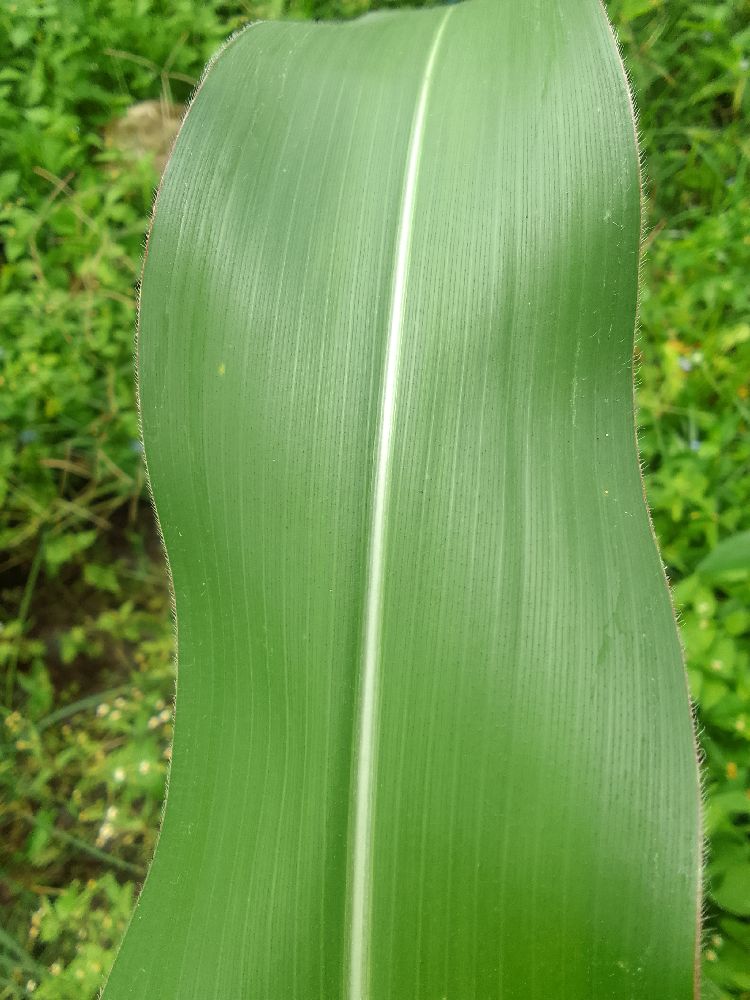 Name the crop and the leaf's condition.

maize, healthy
